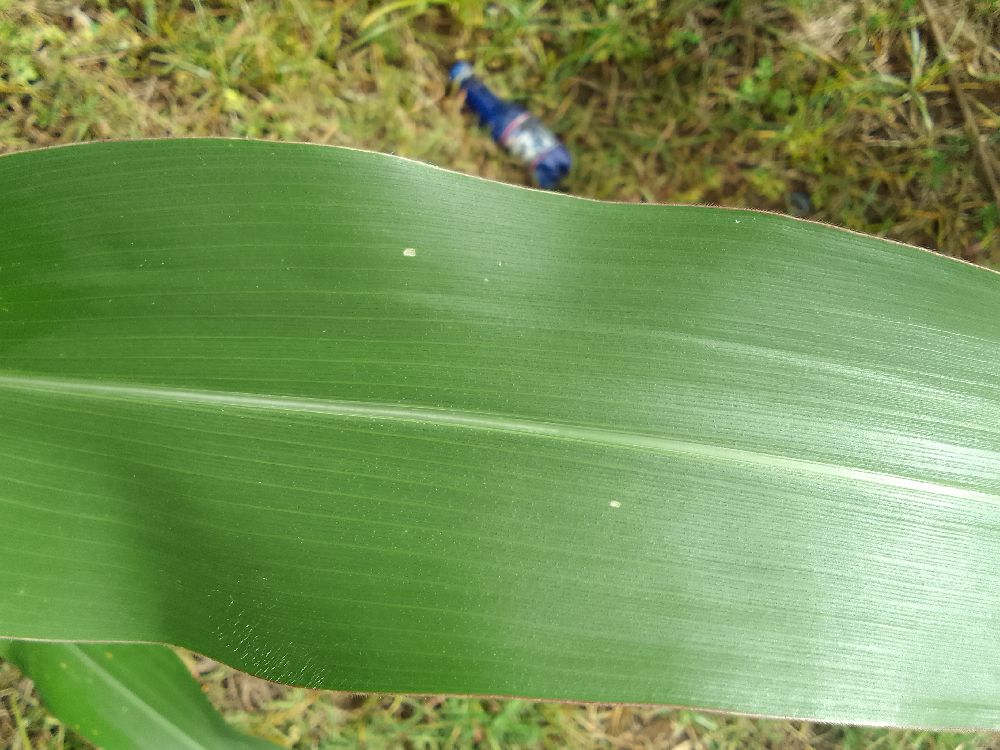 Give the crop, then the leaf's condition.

maize, healthy
